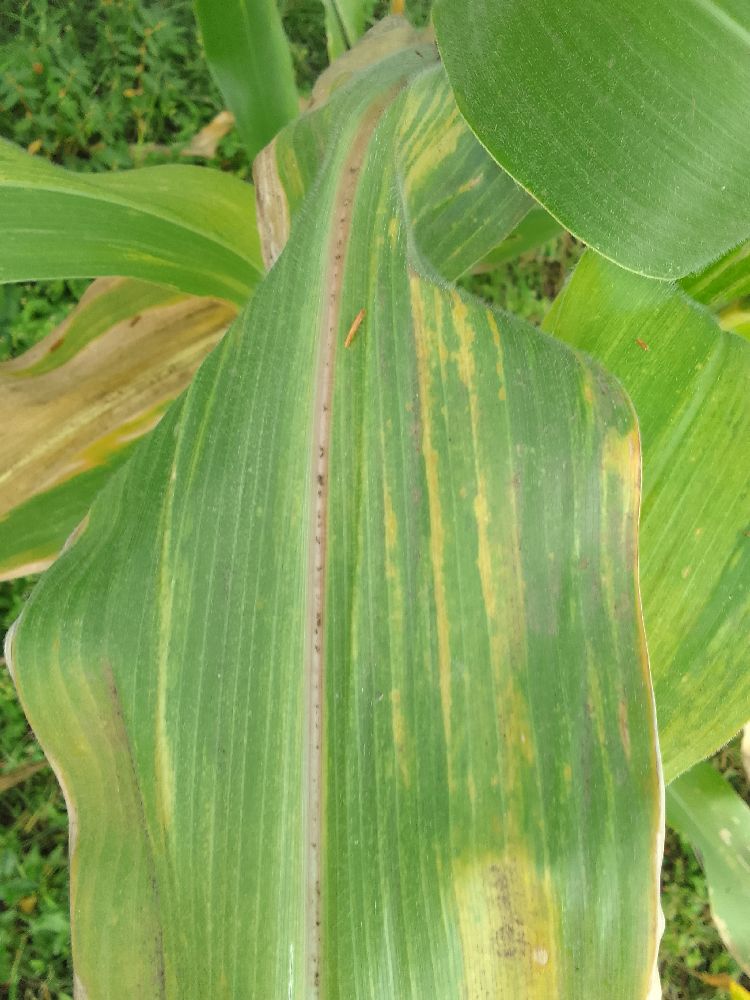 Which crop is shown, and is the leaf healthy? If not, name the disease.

maize, maize lethal necrosis
